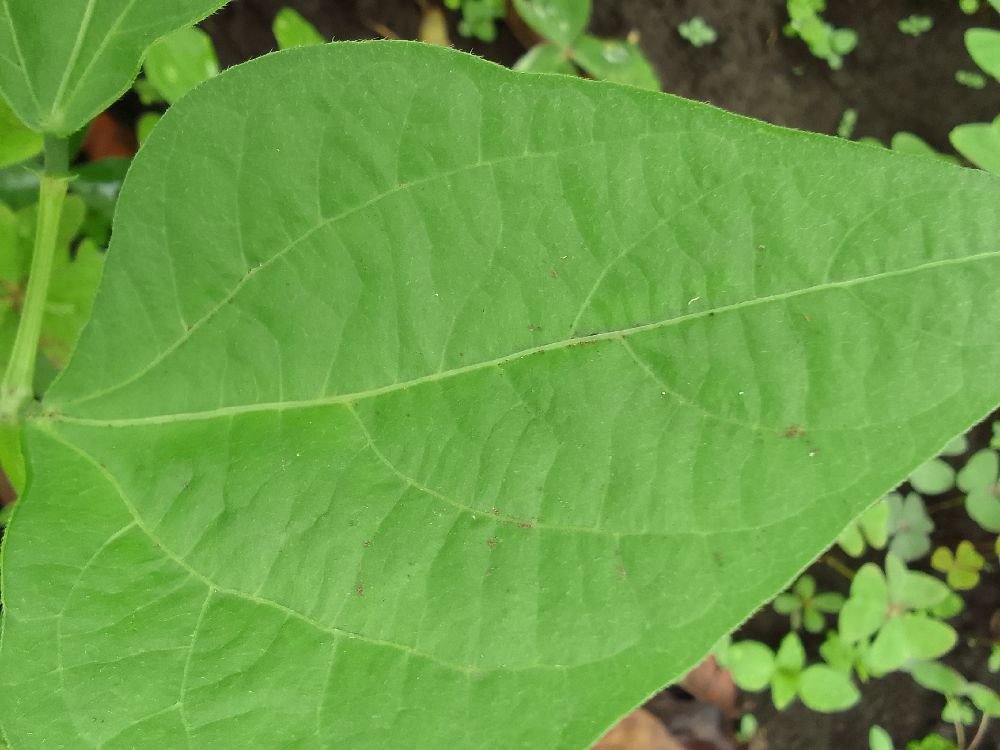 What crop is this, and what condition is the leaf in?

common bean, healthy
